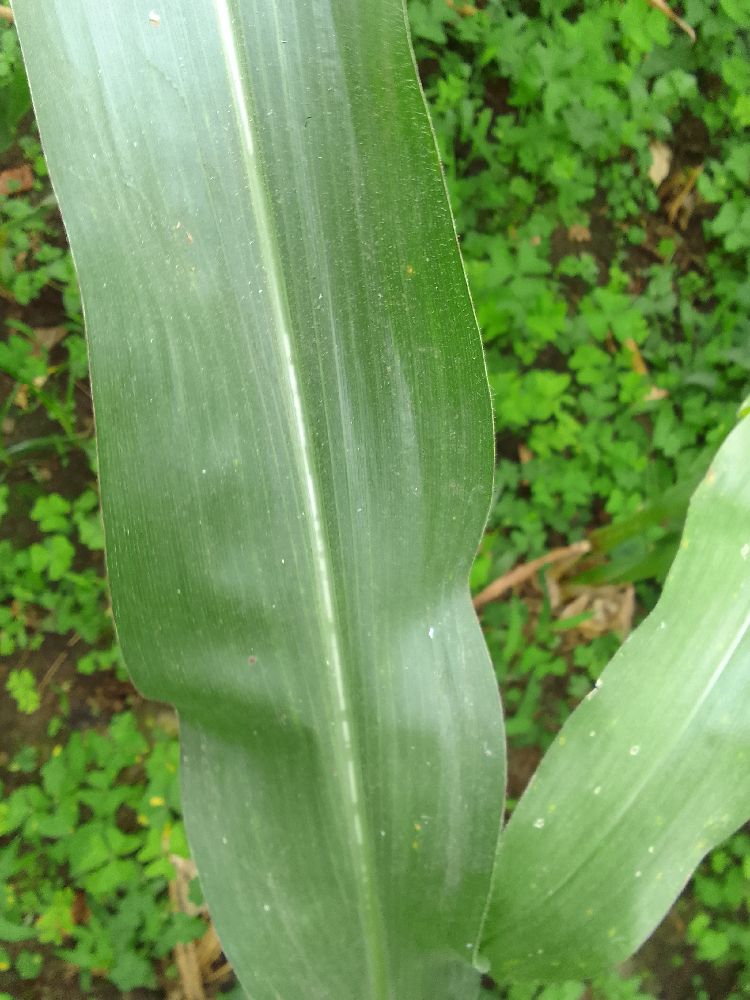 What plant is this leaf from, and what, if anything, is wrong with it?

maize, healthy
